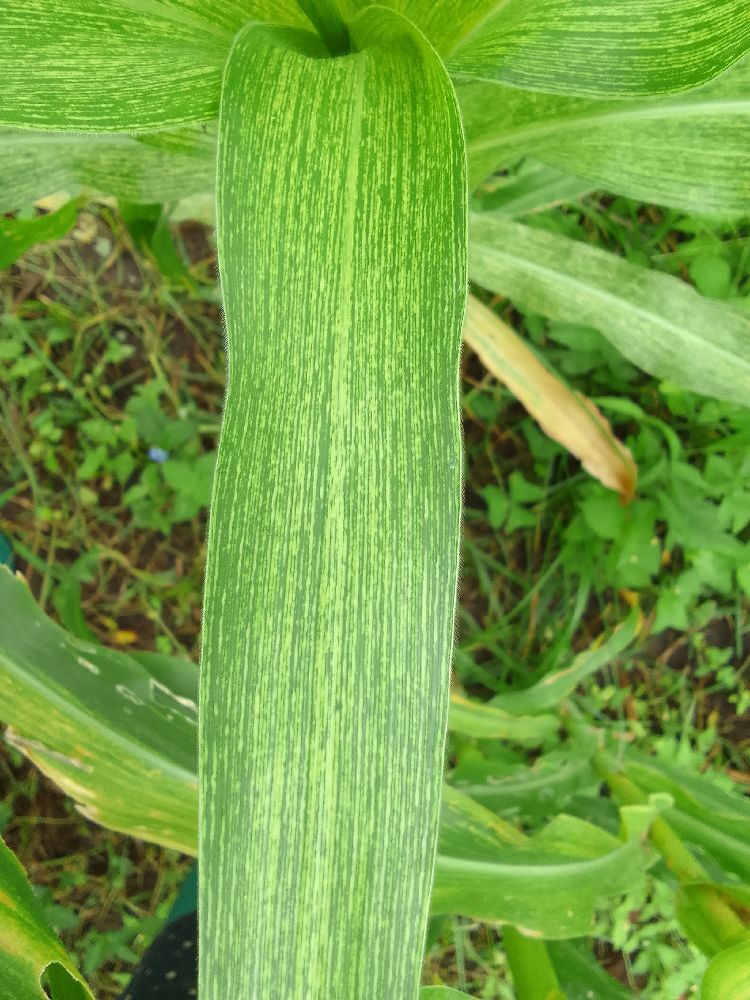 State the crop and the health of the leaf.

maize, maize streak virus
